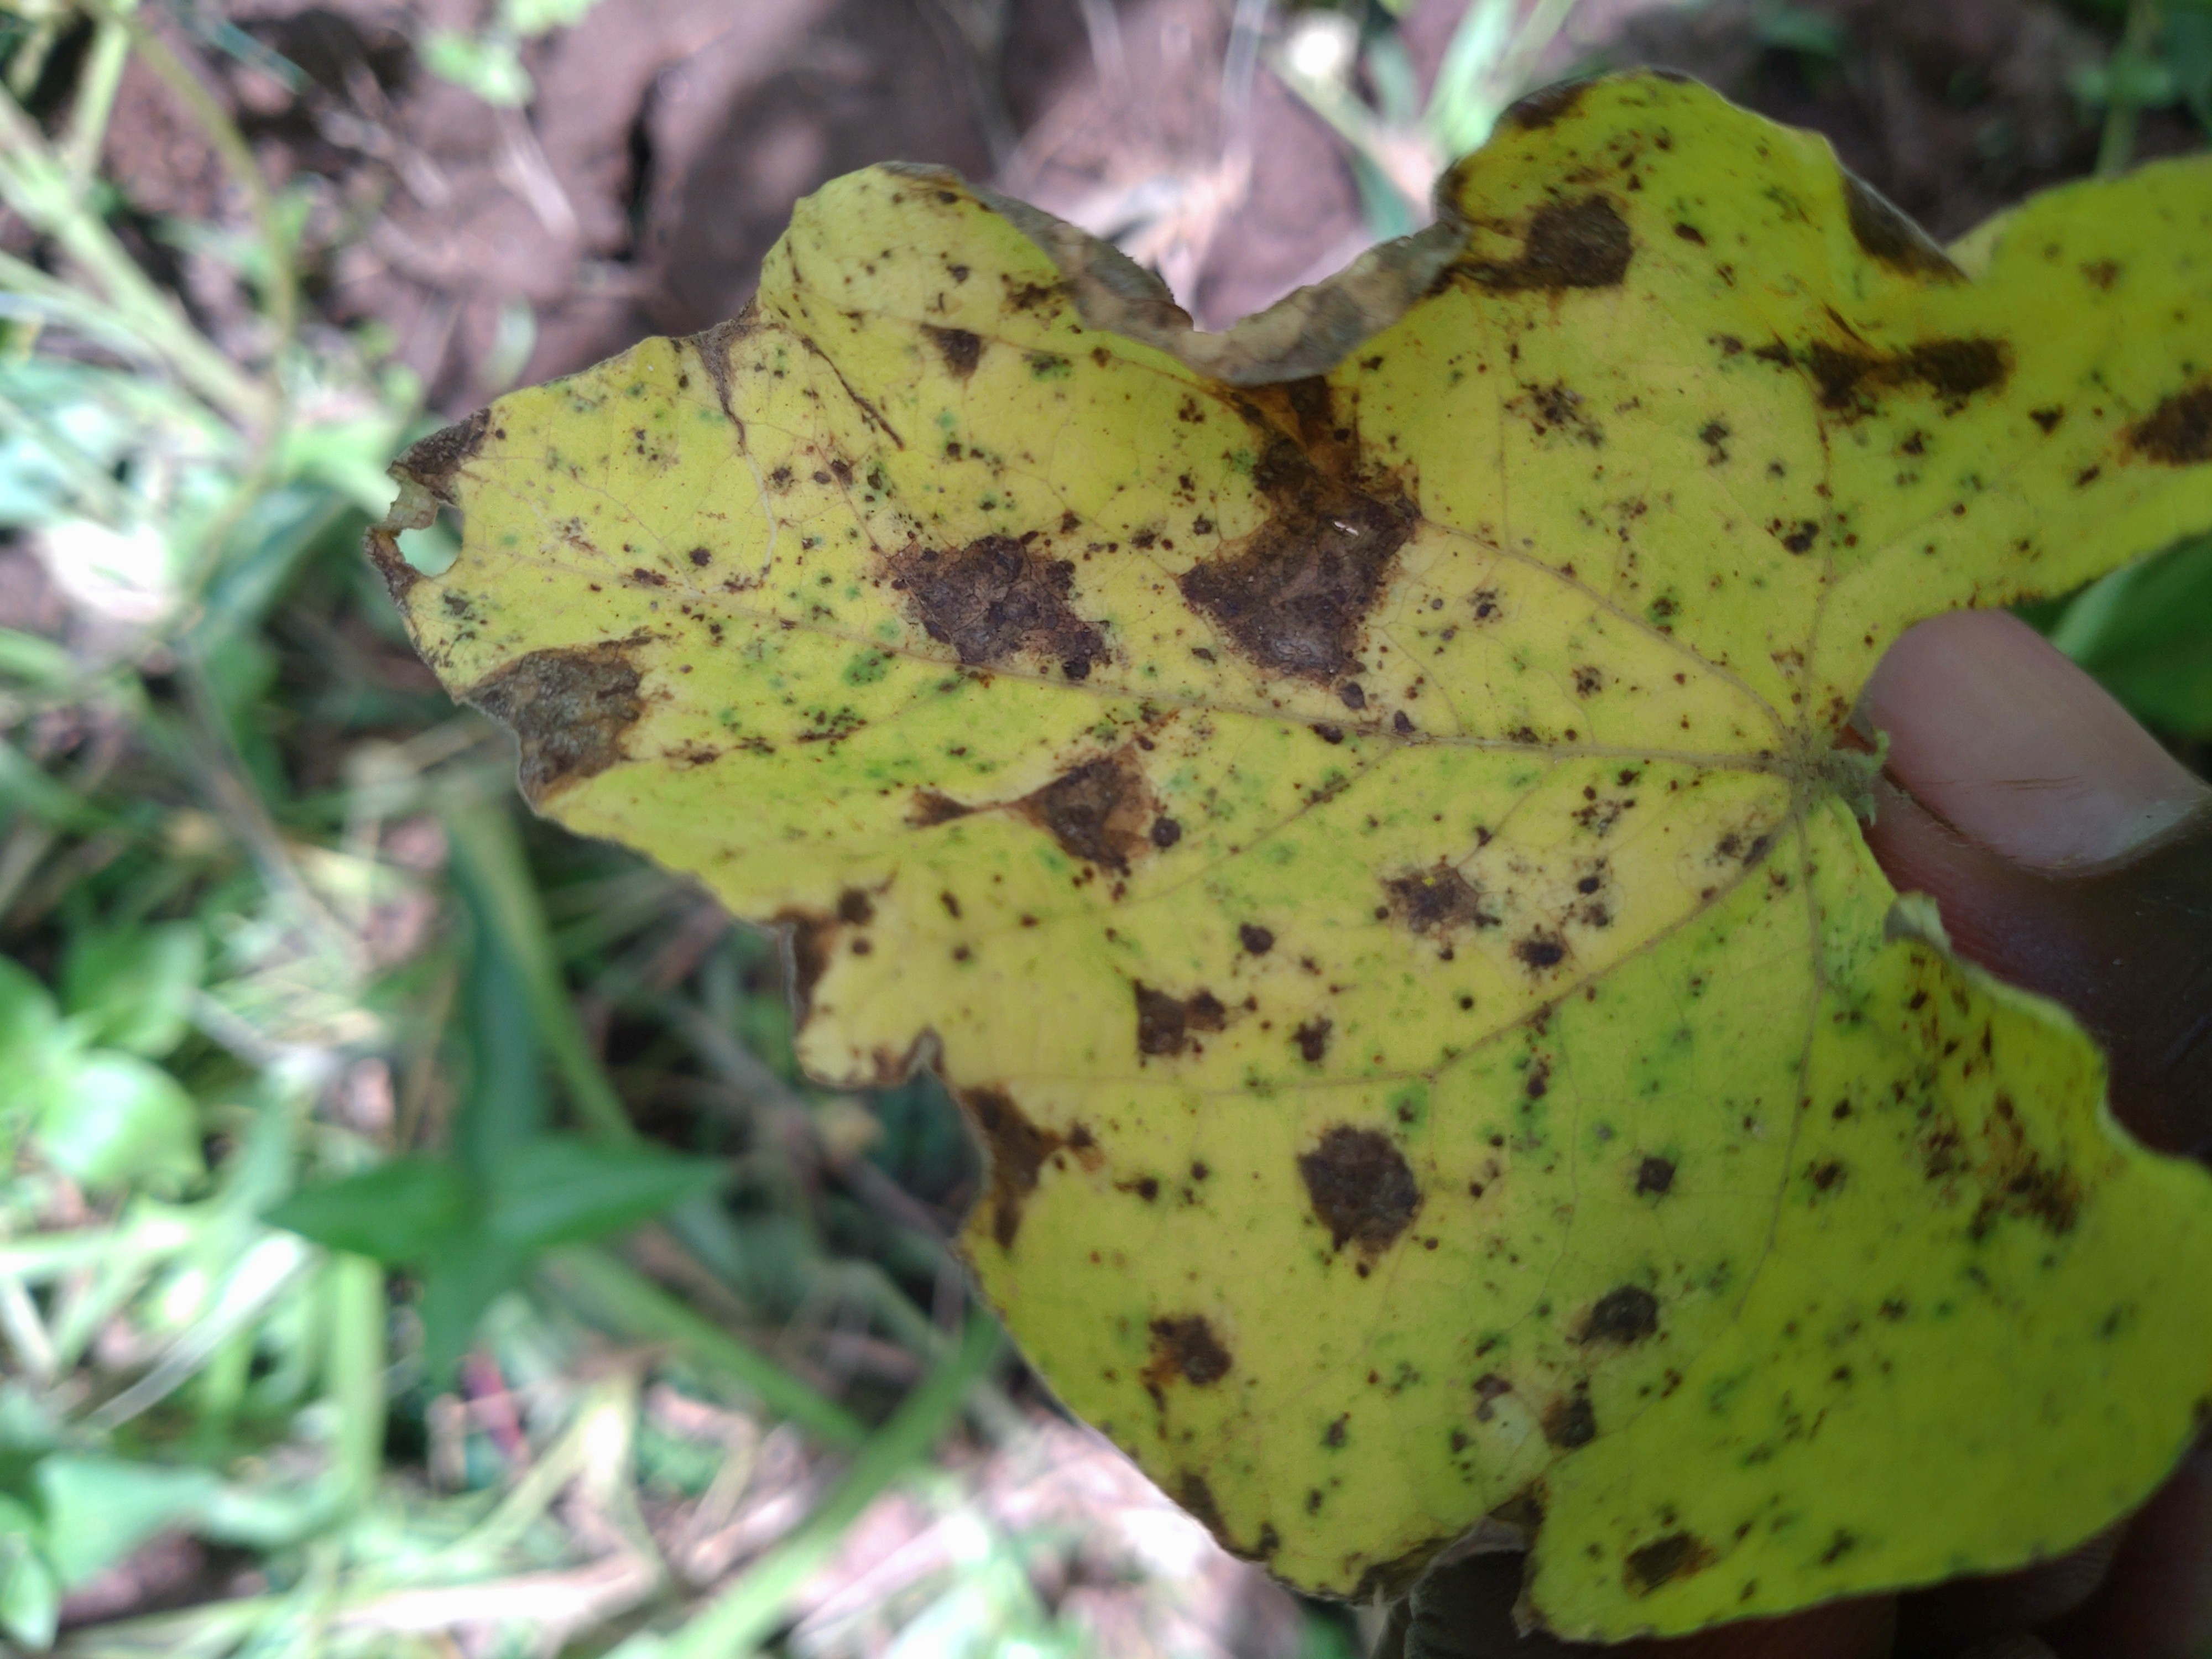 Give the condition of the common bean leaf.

anthracnose
